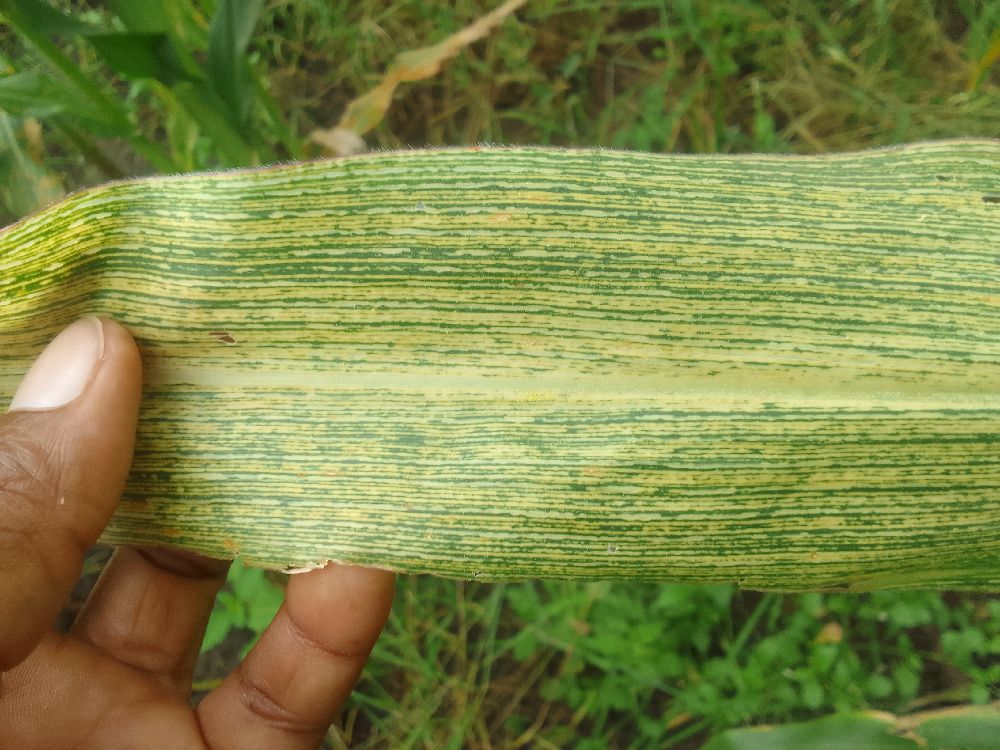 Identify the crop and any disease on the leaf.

maize, maize streak virus
